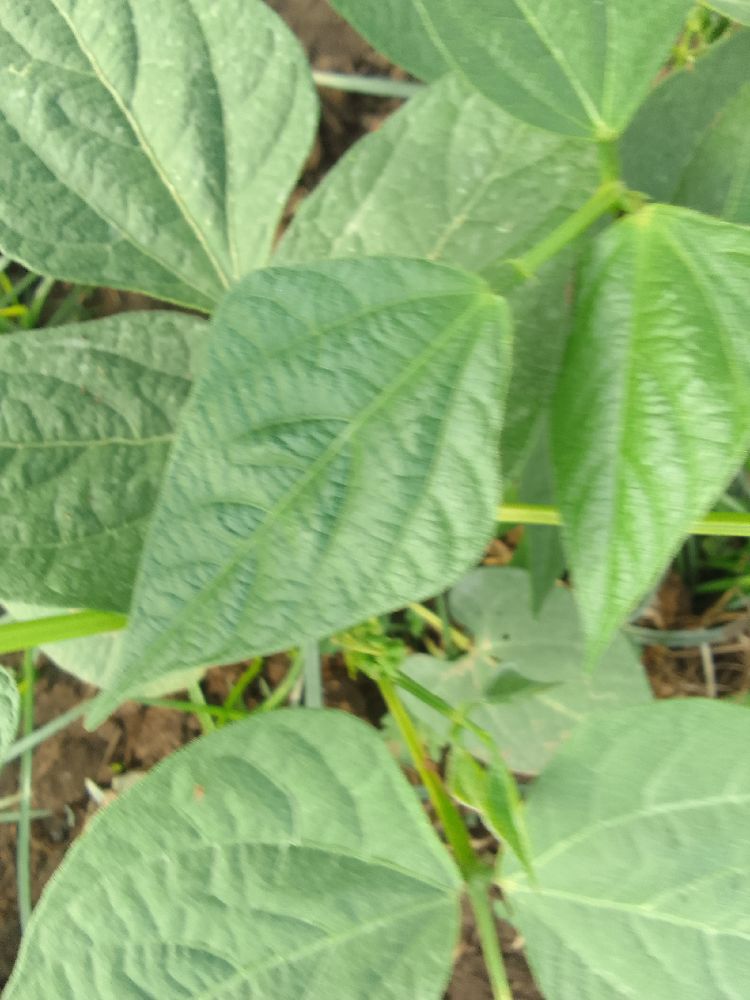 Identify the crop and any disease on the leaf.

common bean, healthy
